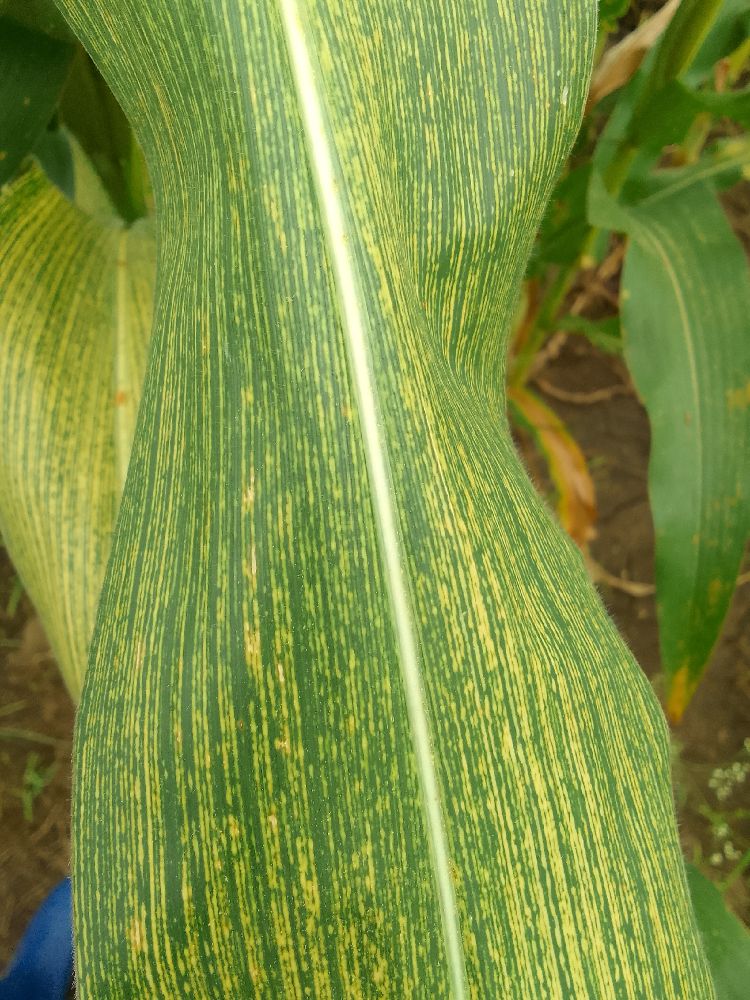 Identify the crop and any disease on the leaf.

maize, maize streak virus
